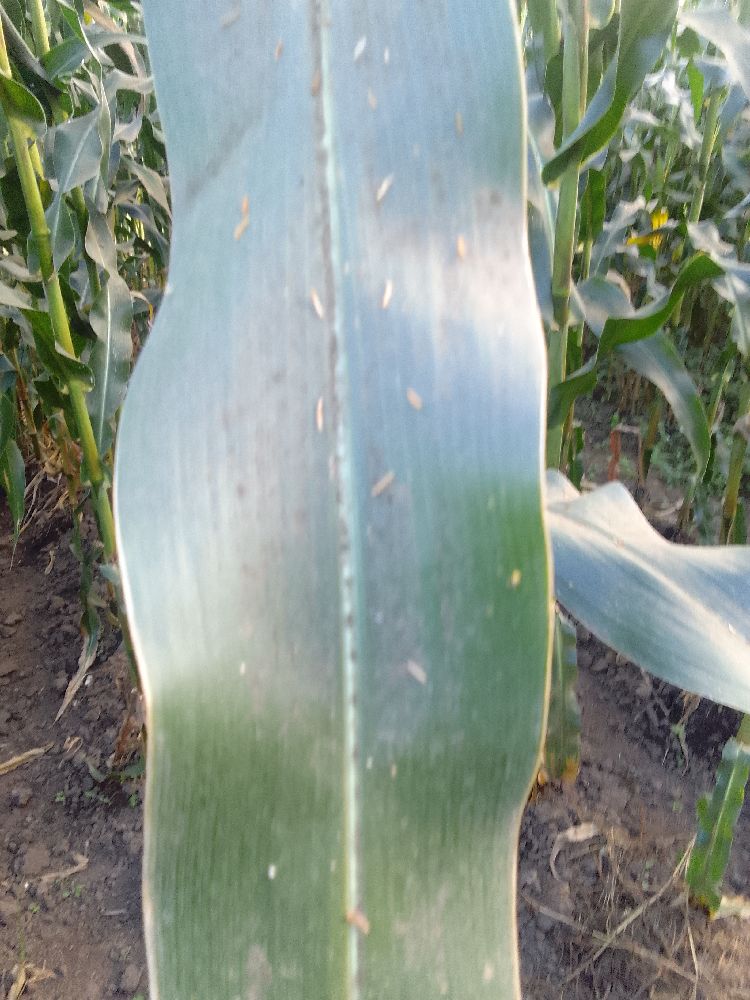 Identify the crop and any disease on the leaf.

maize, healthy
